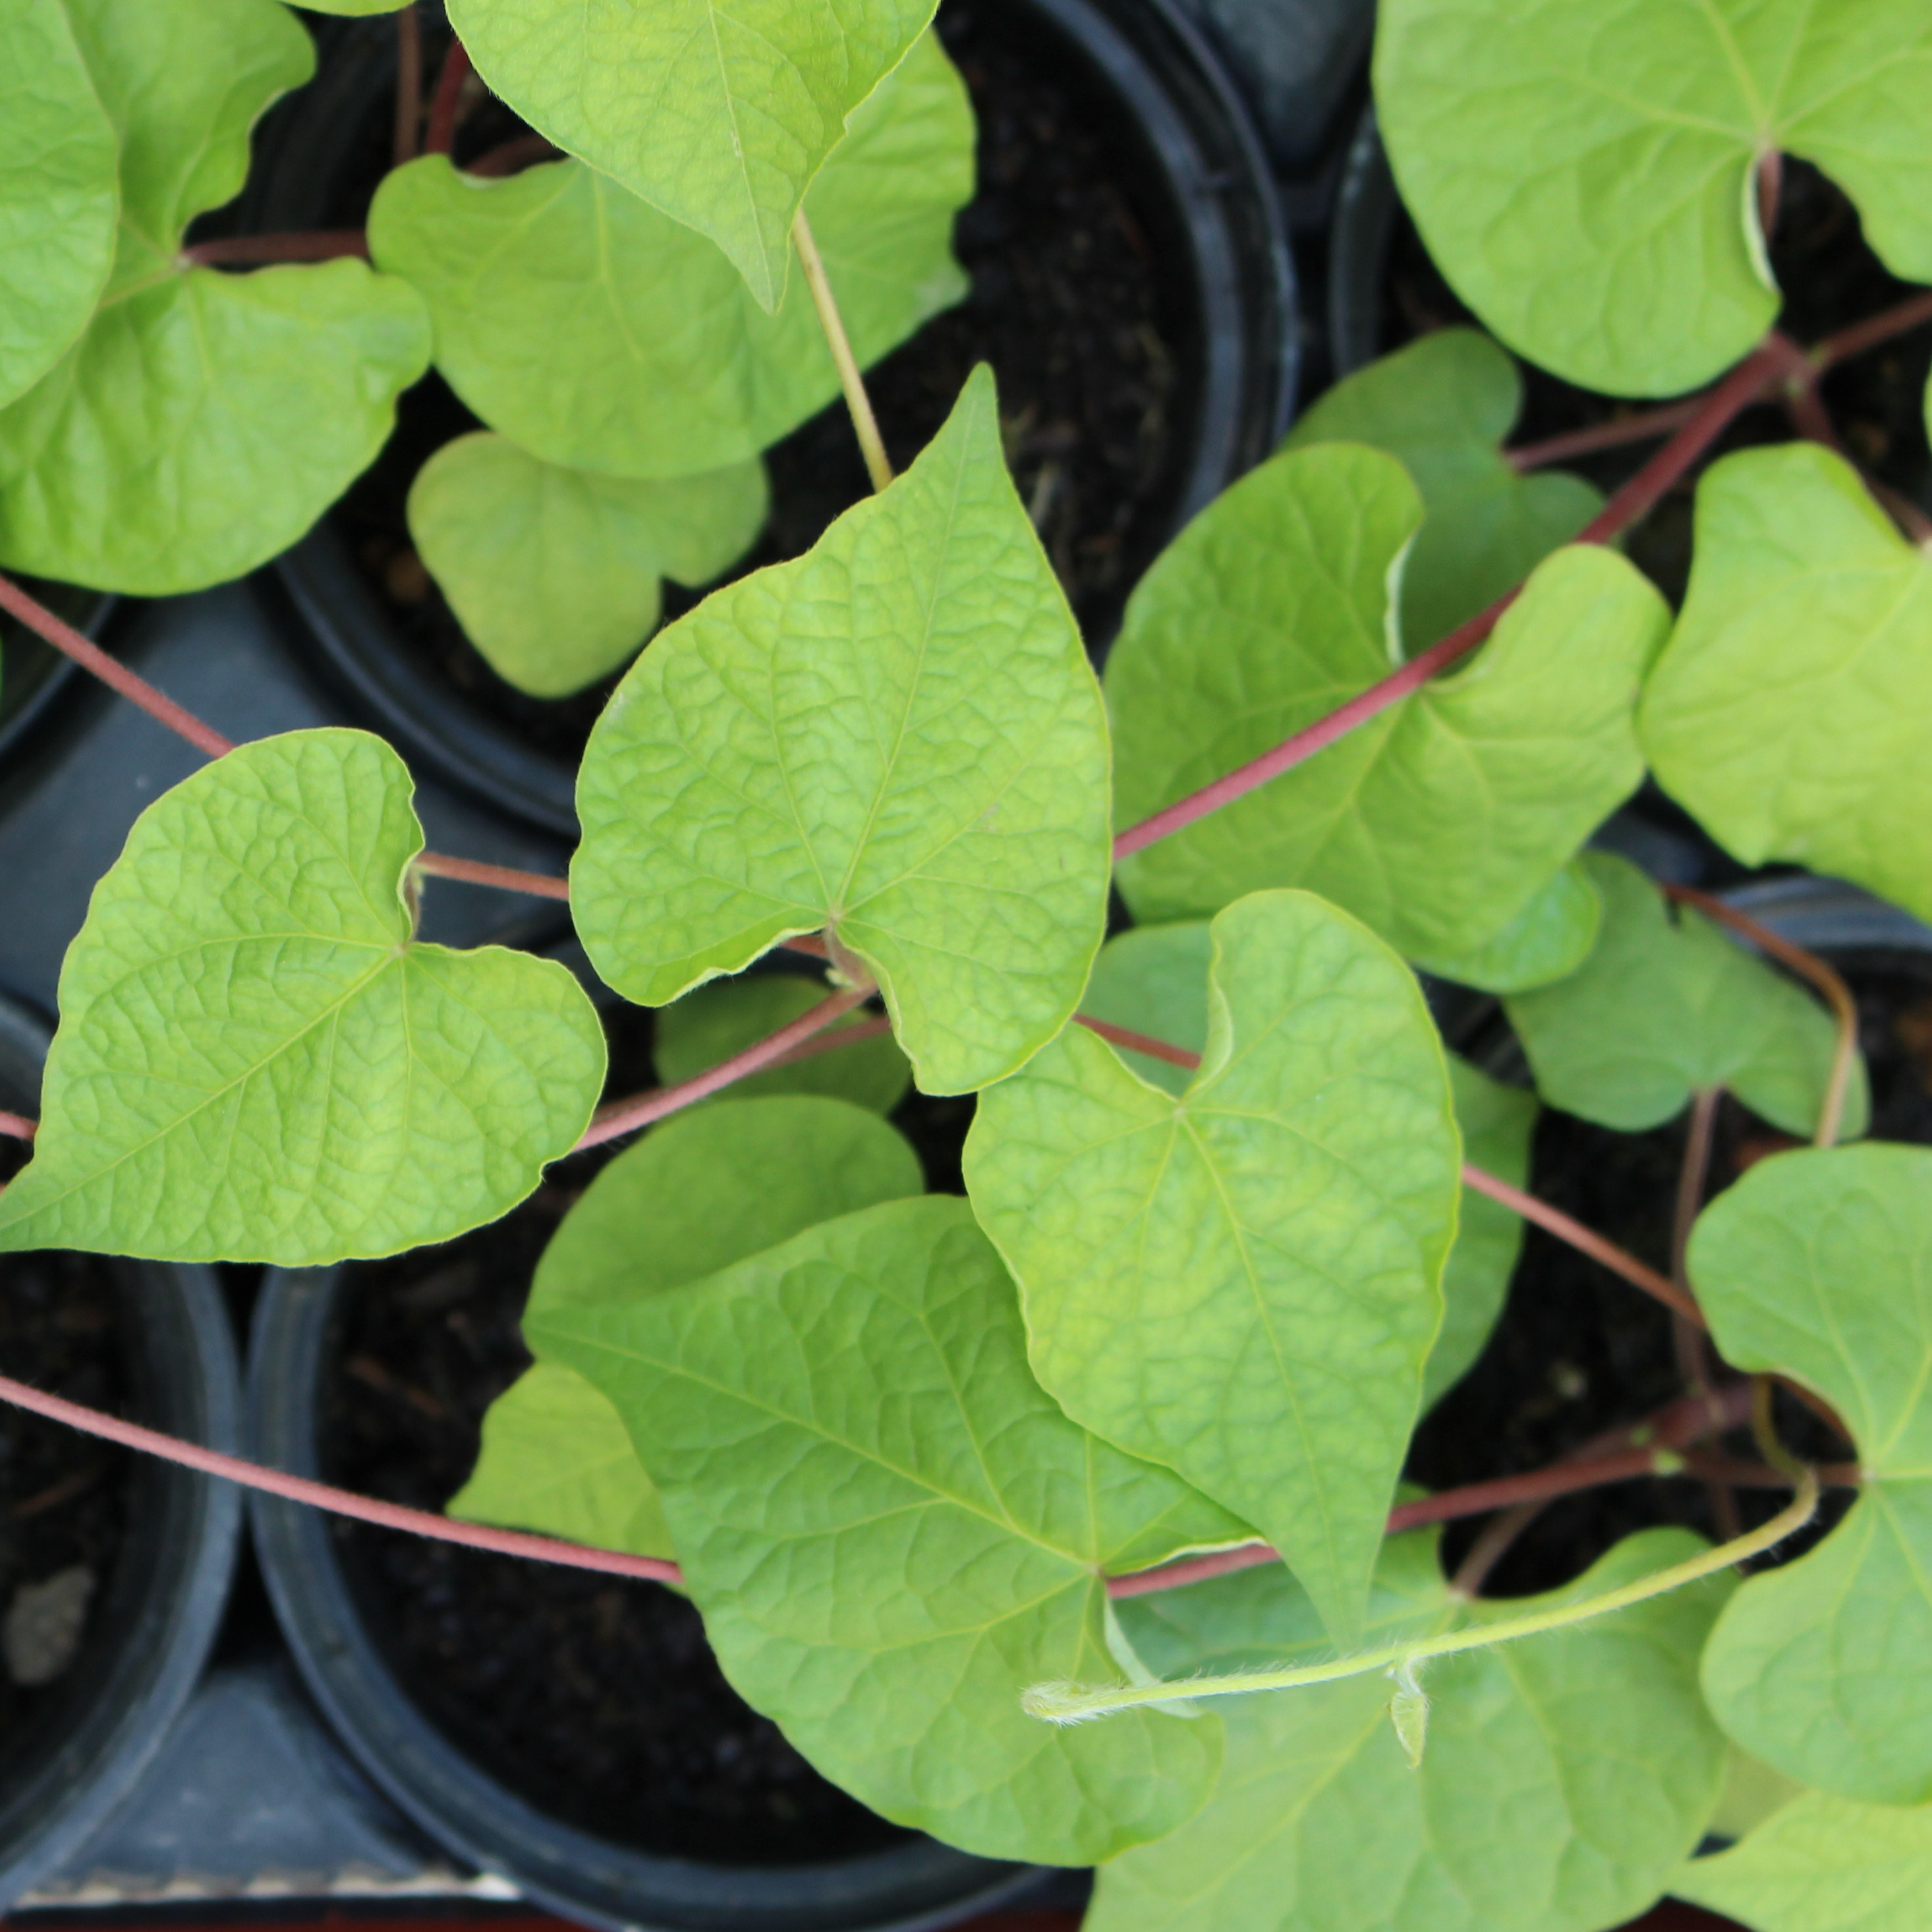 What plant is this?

Convolvulus arvensis
